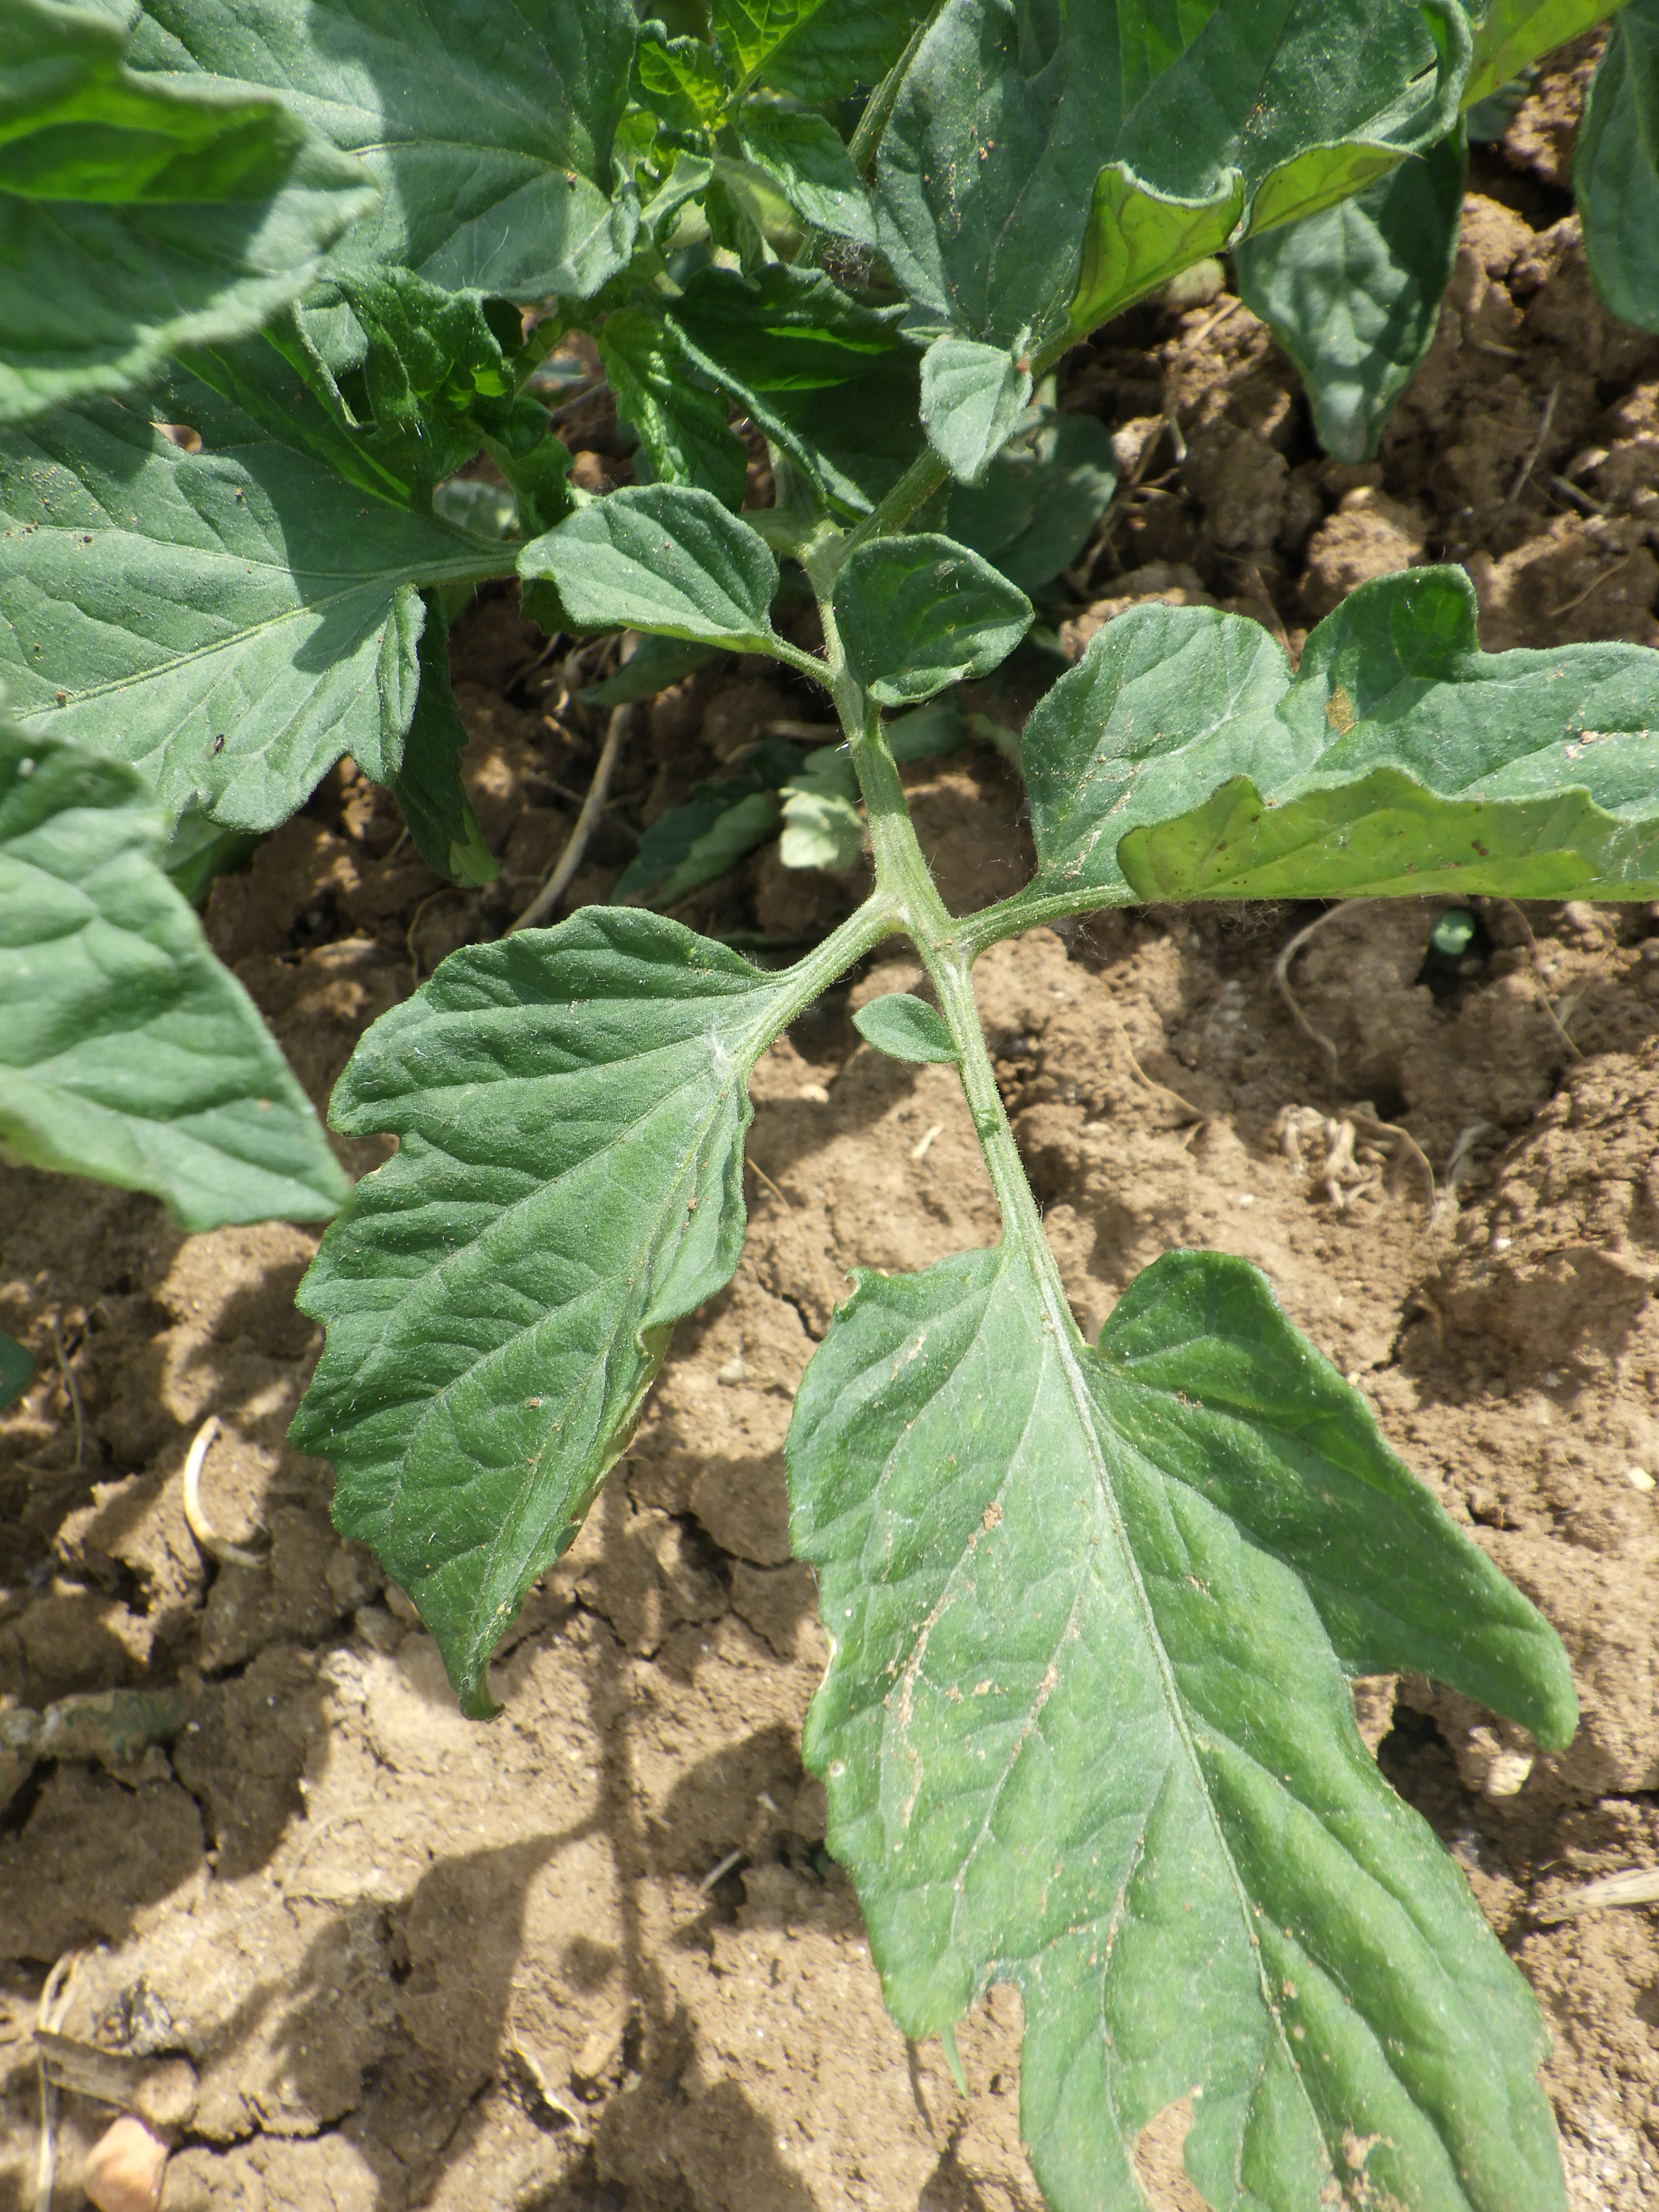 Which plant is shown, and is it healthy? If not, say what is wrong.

tomato, phytophagous
